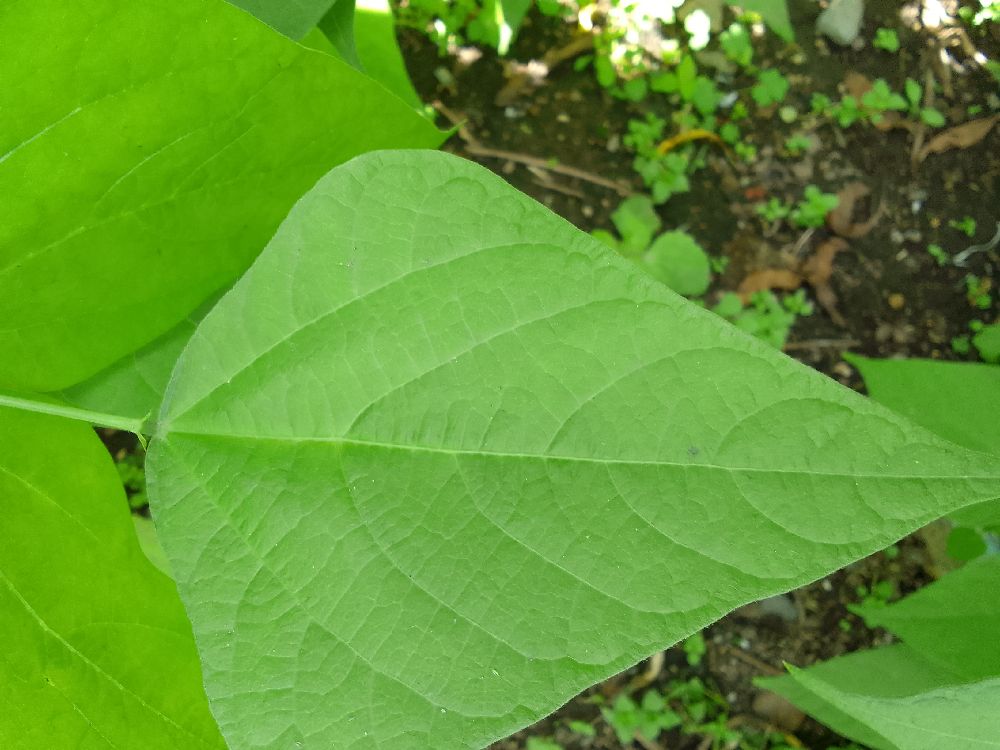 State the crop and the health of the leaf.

common bean, healthy
